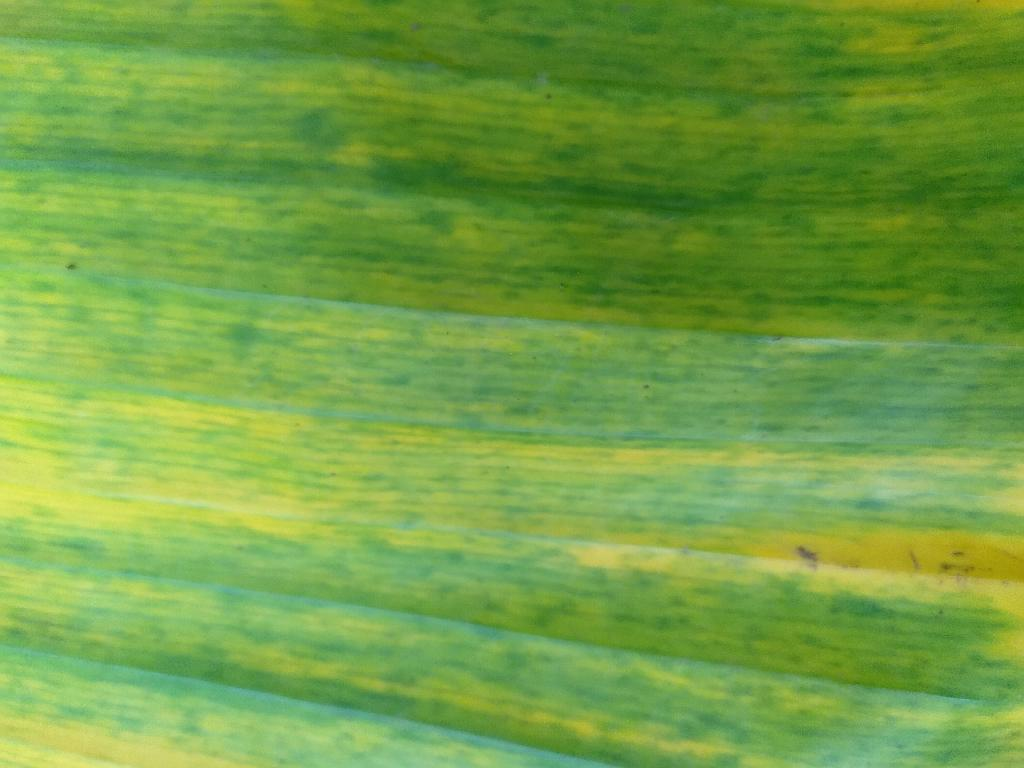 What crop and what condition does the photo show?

banana, fusarium wilt race 1
